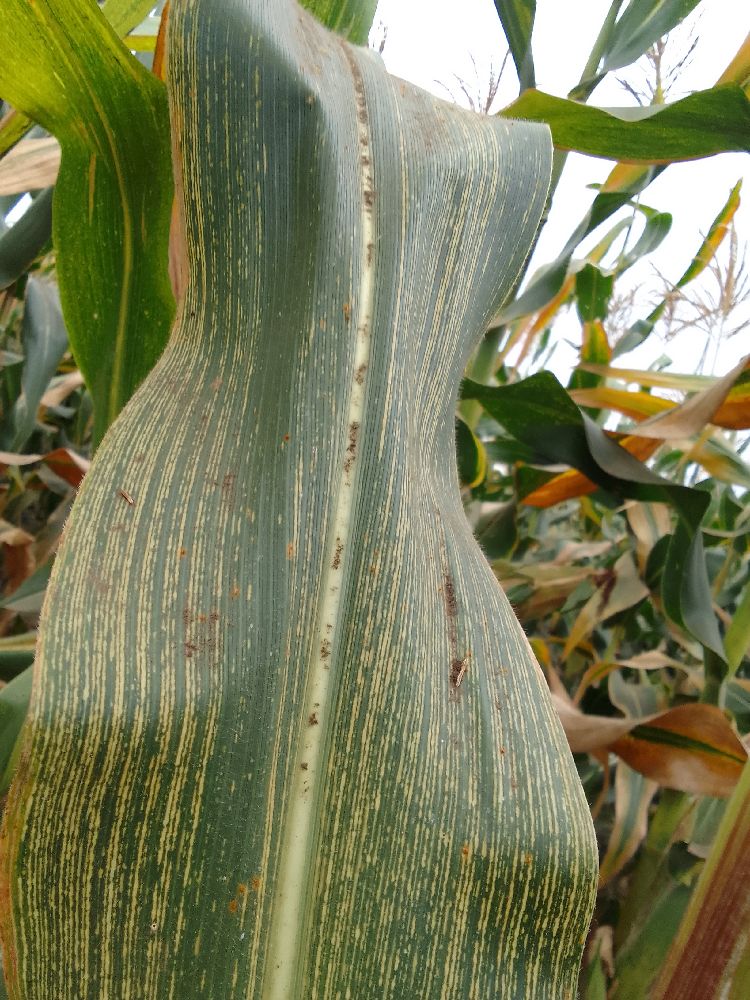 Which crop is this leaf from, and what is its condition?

maize, maize streak virus
